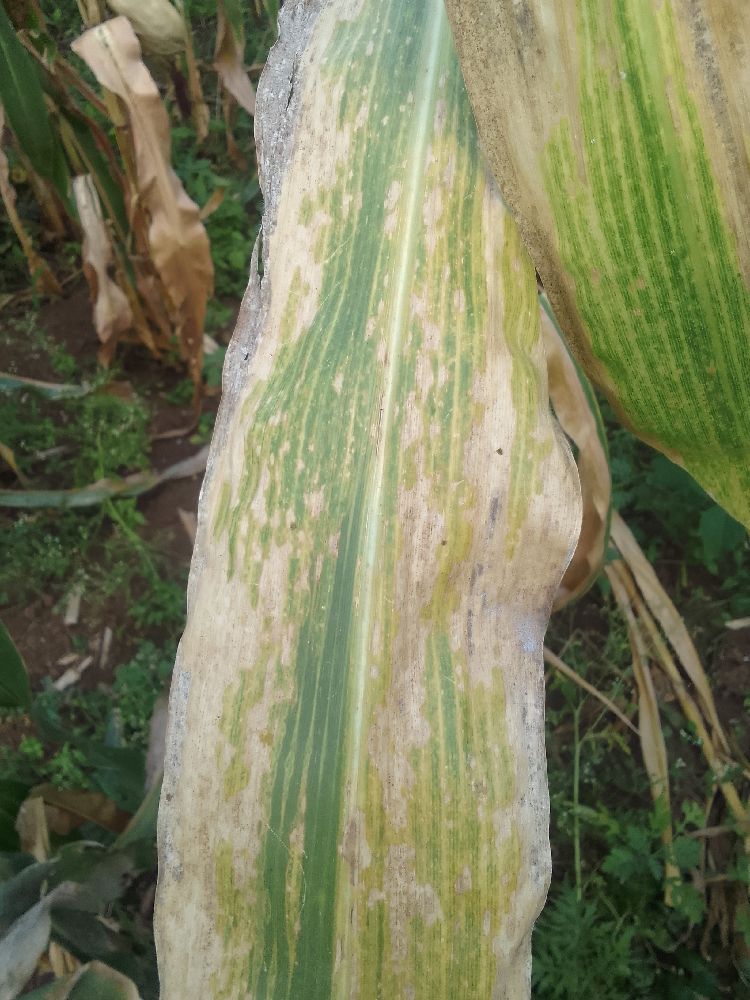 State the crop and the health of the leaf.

maize, maize lethal necrosis
